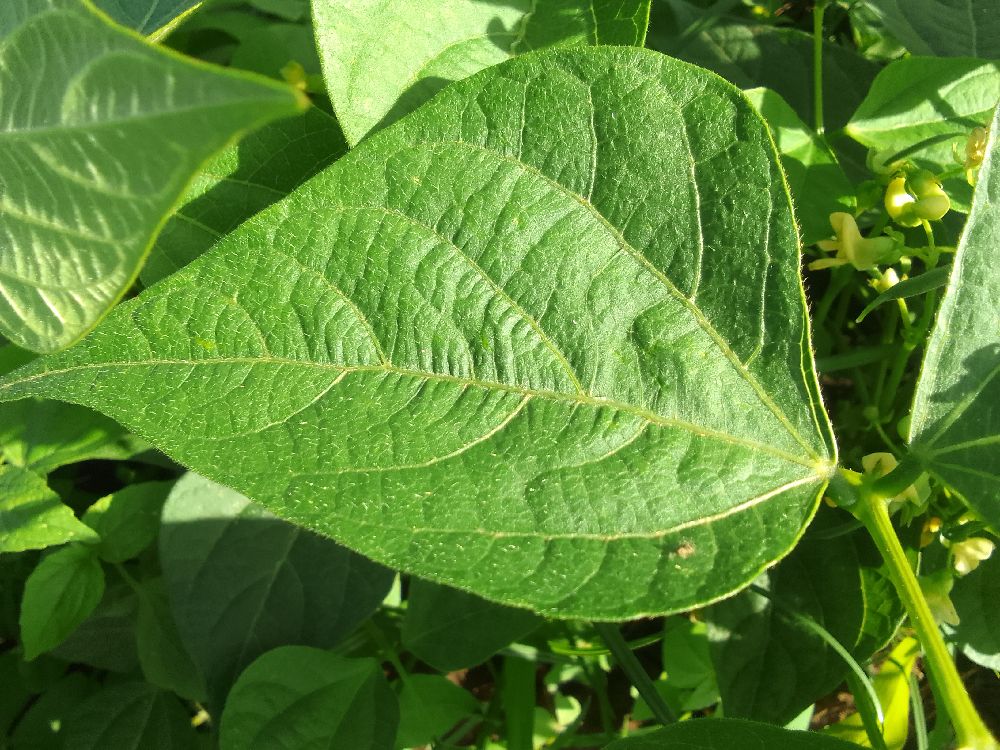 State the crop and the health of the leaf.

common bean, healthy
